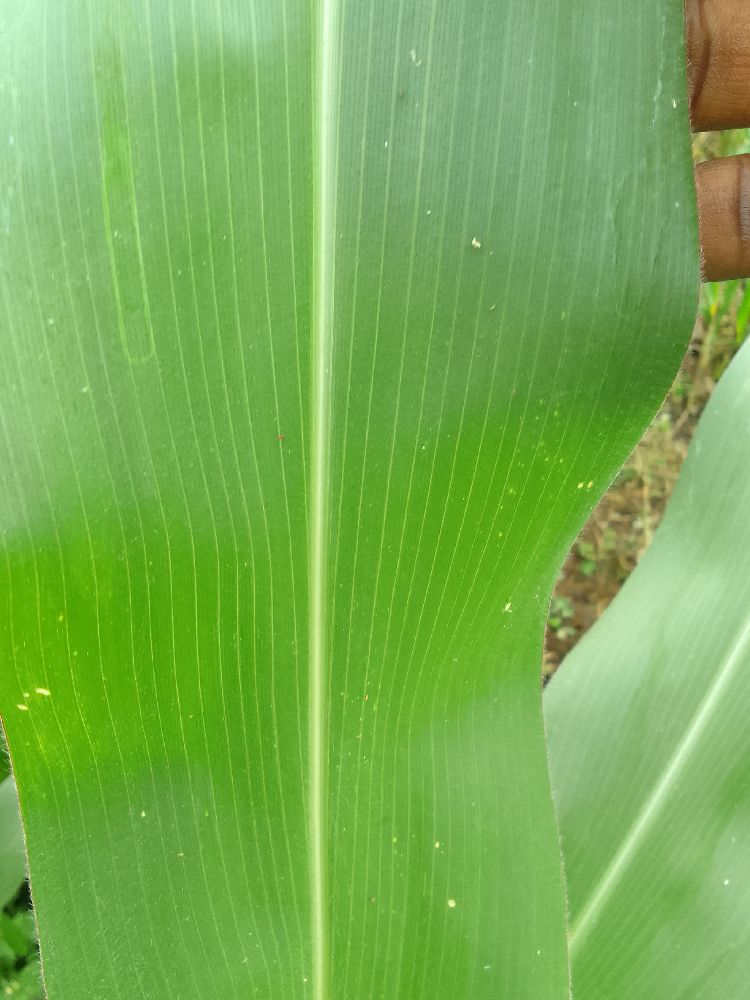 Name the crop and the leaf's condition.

maize, healthy
